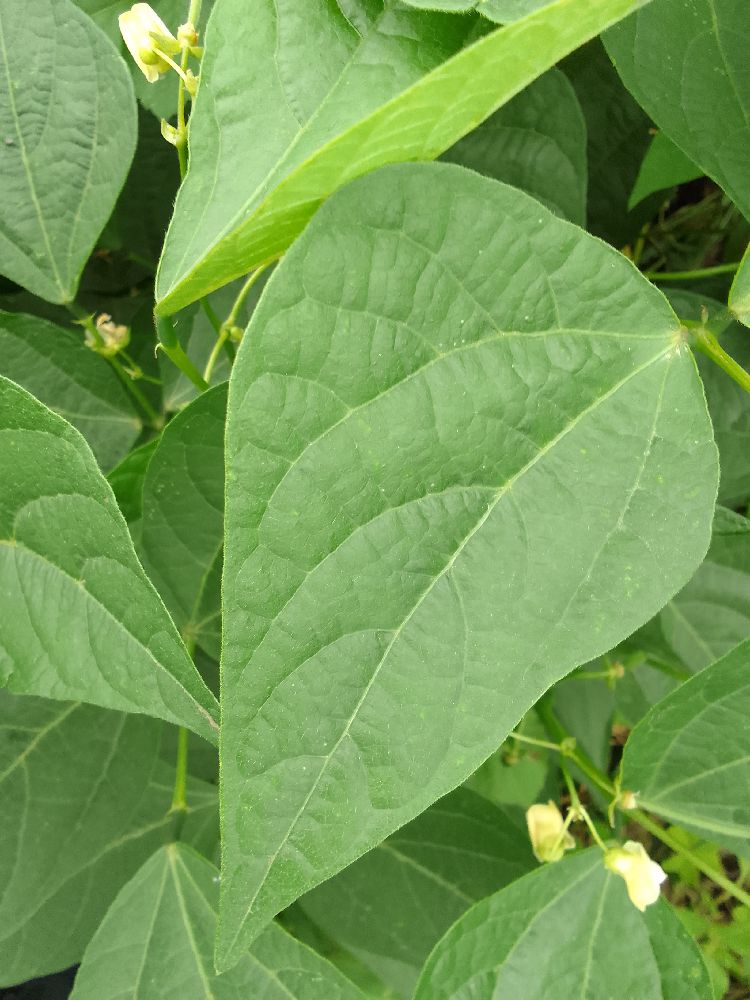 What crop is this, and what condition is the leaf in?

common bean, healthy
